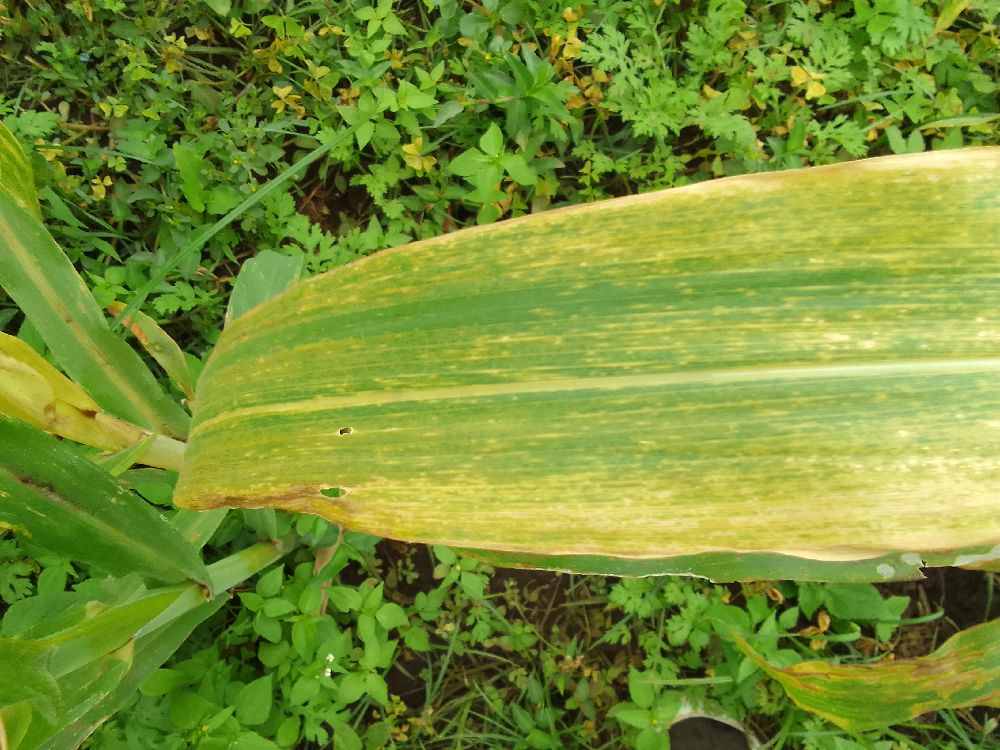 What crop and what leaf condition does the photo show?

maize, maize lethal necrosis
